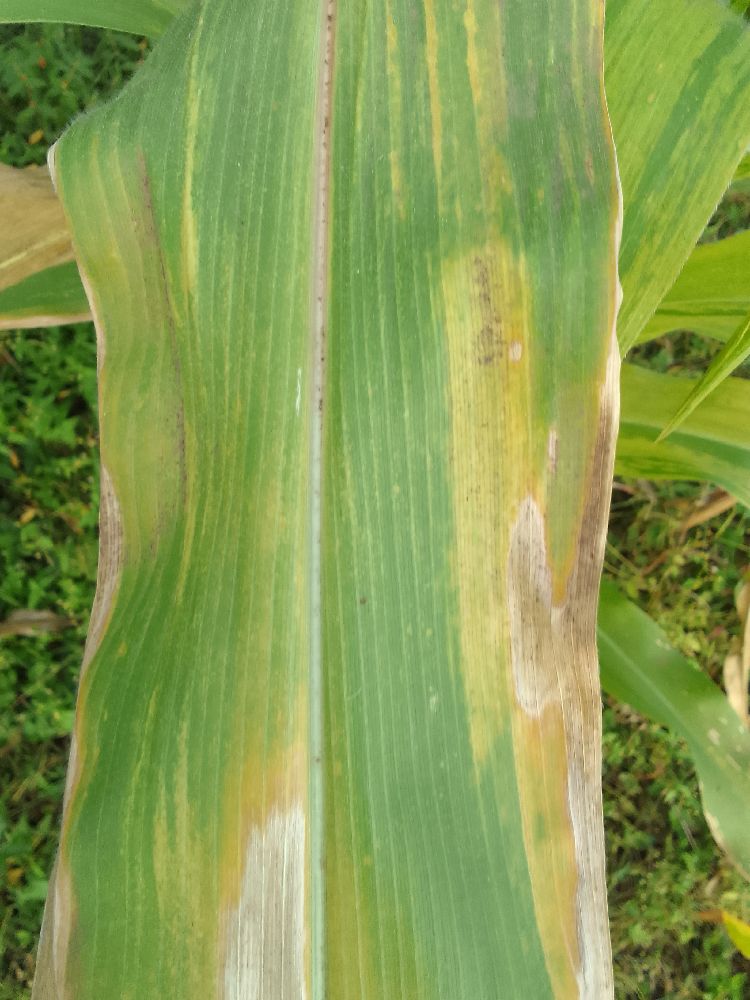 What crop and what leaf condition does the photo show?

maize, maize lethal necrosis
